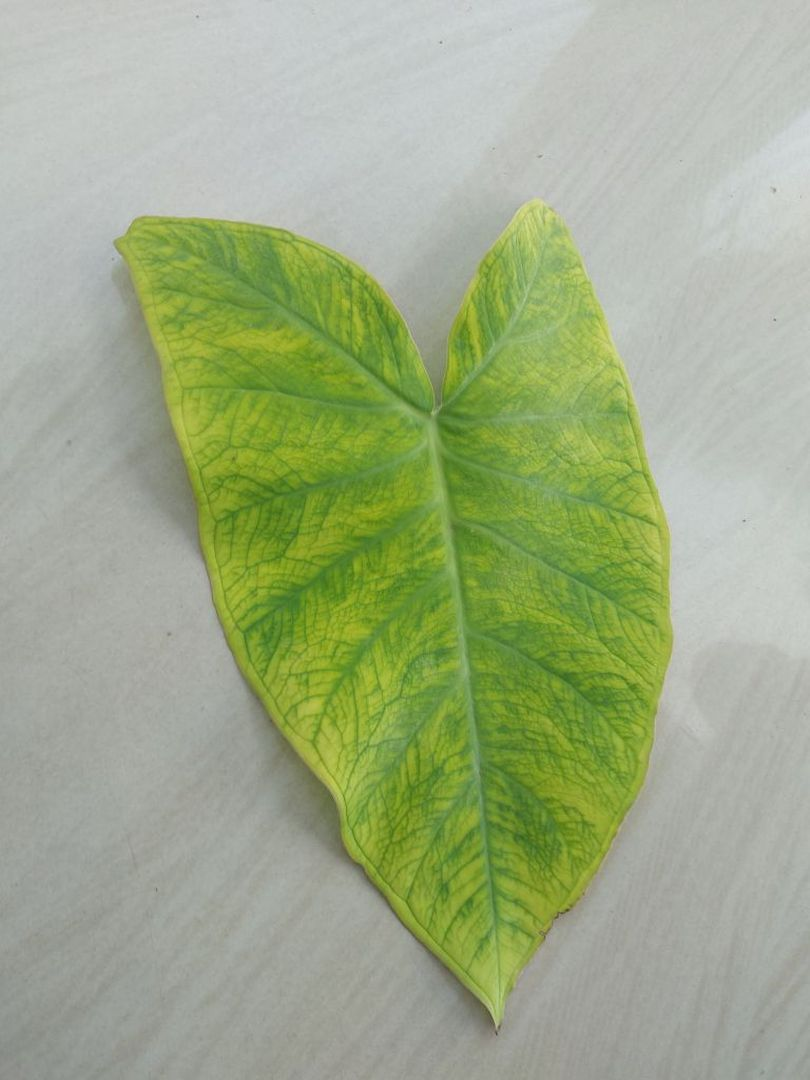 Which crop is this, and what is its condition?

taro, mosaic
